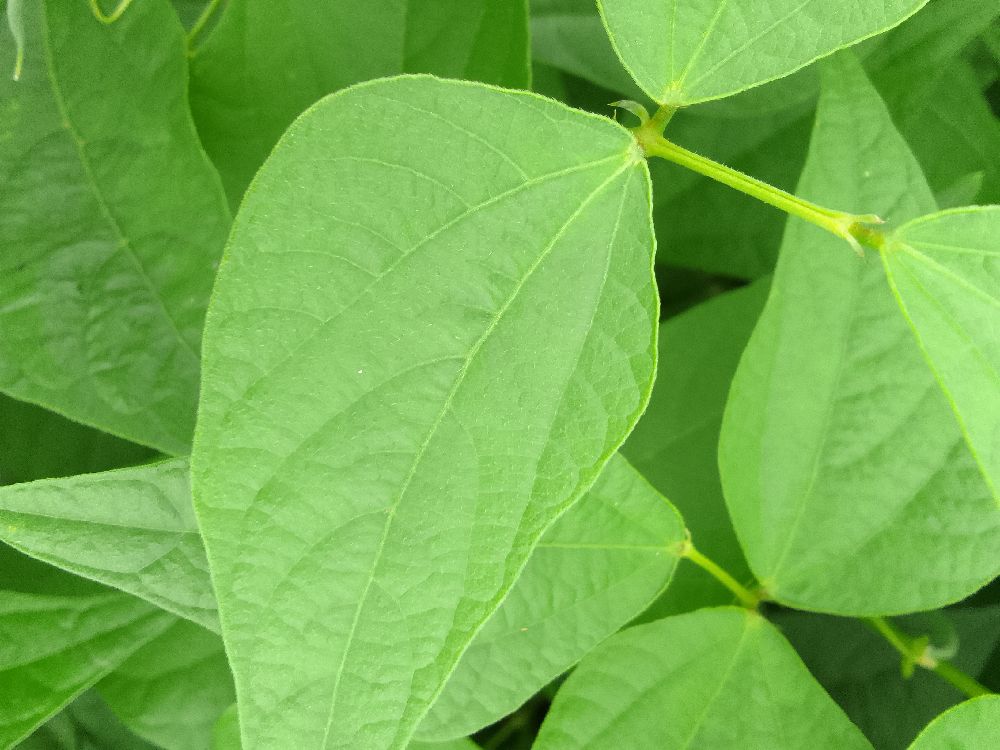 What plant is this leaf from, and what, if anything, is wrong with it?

common bean, healthy
